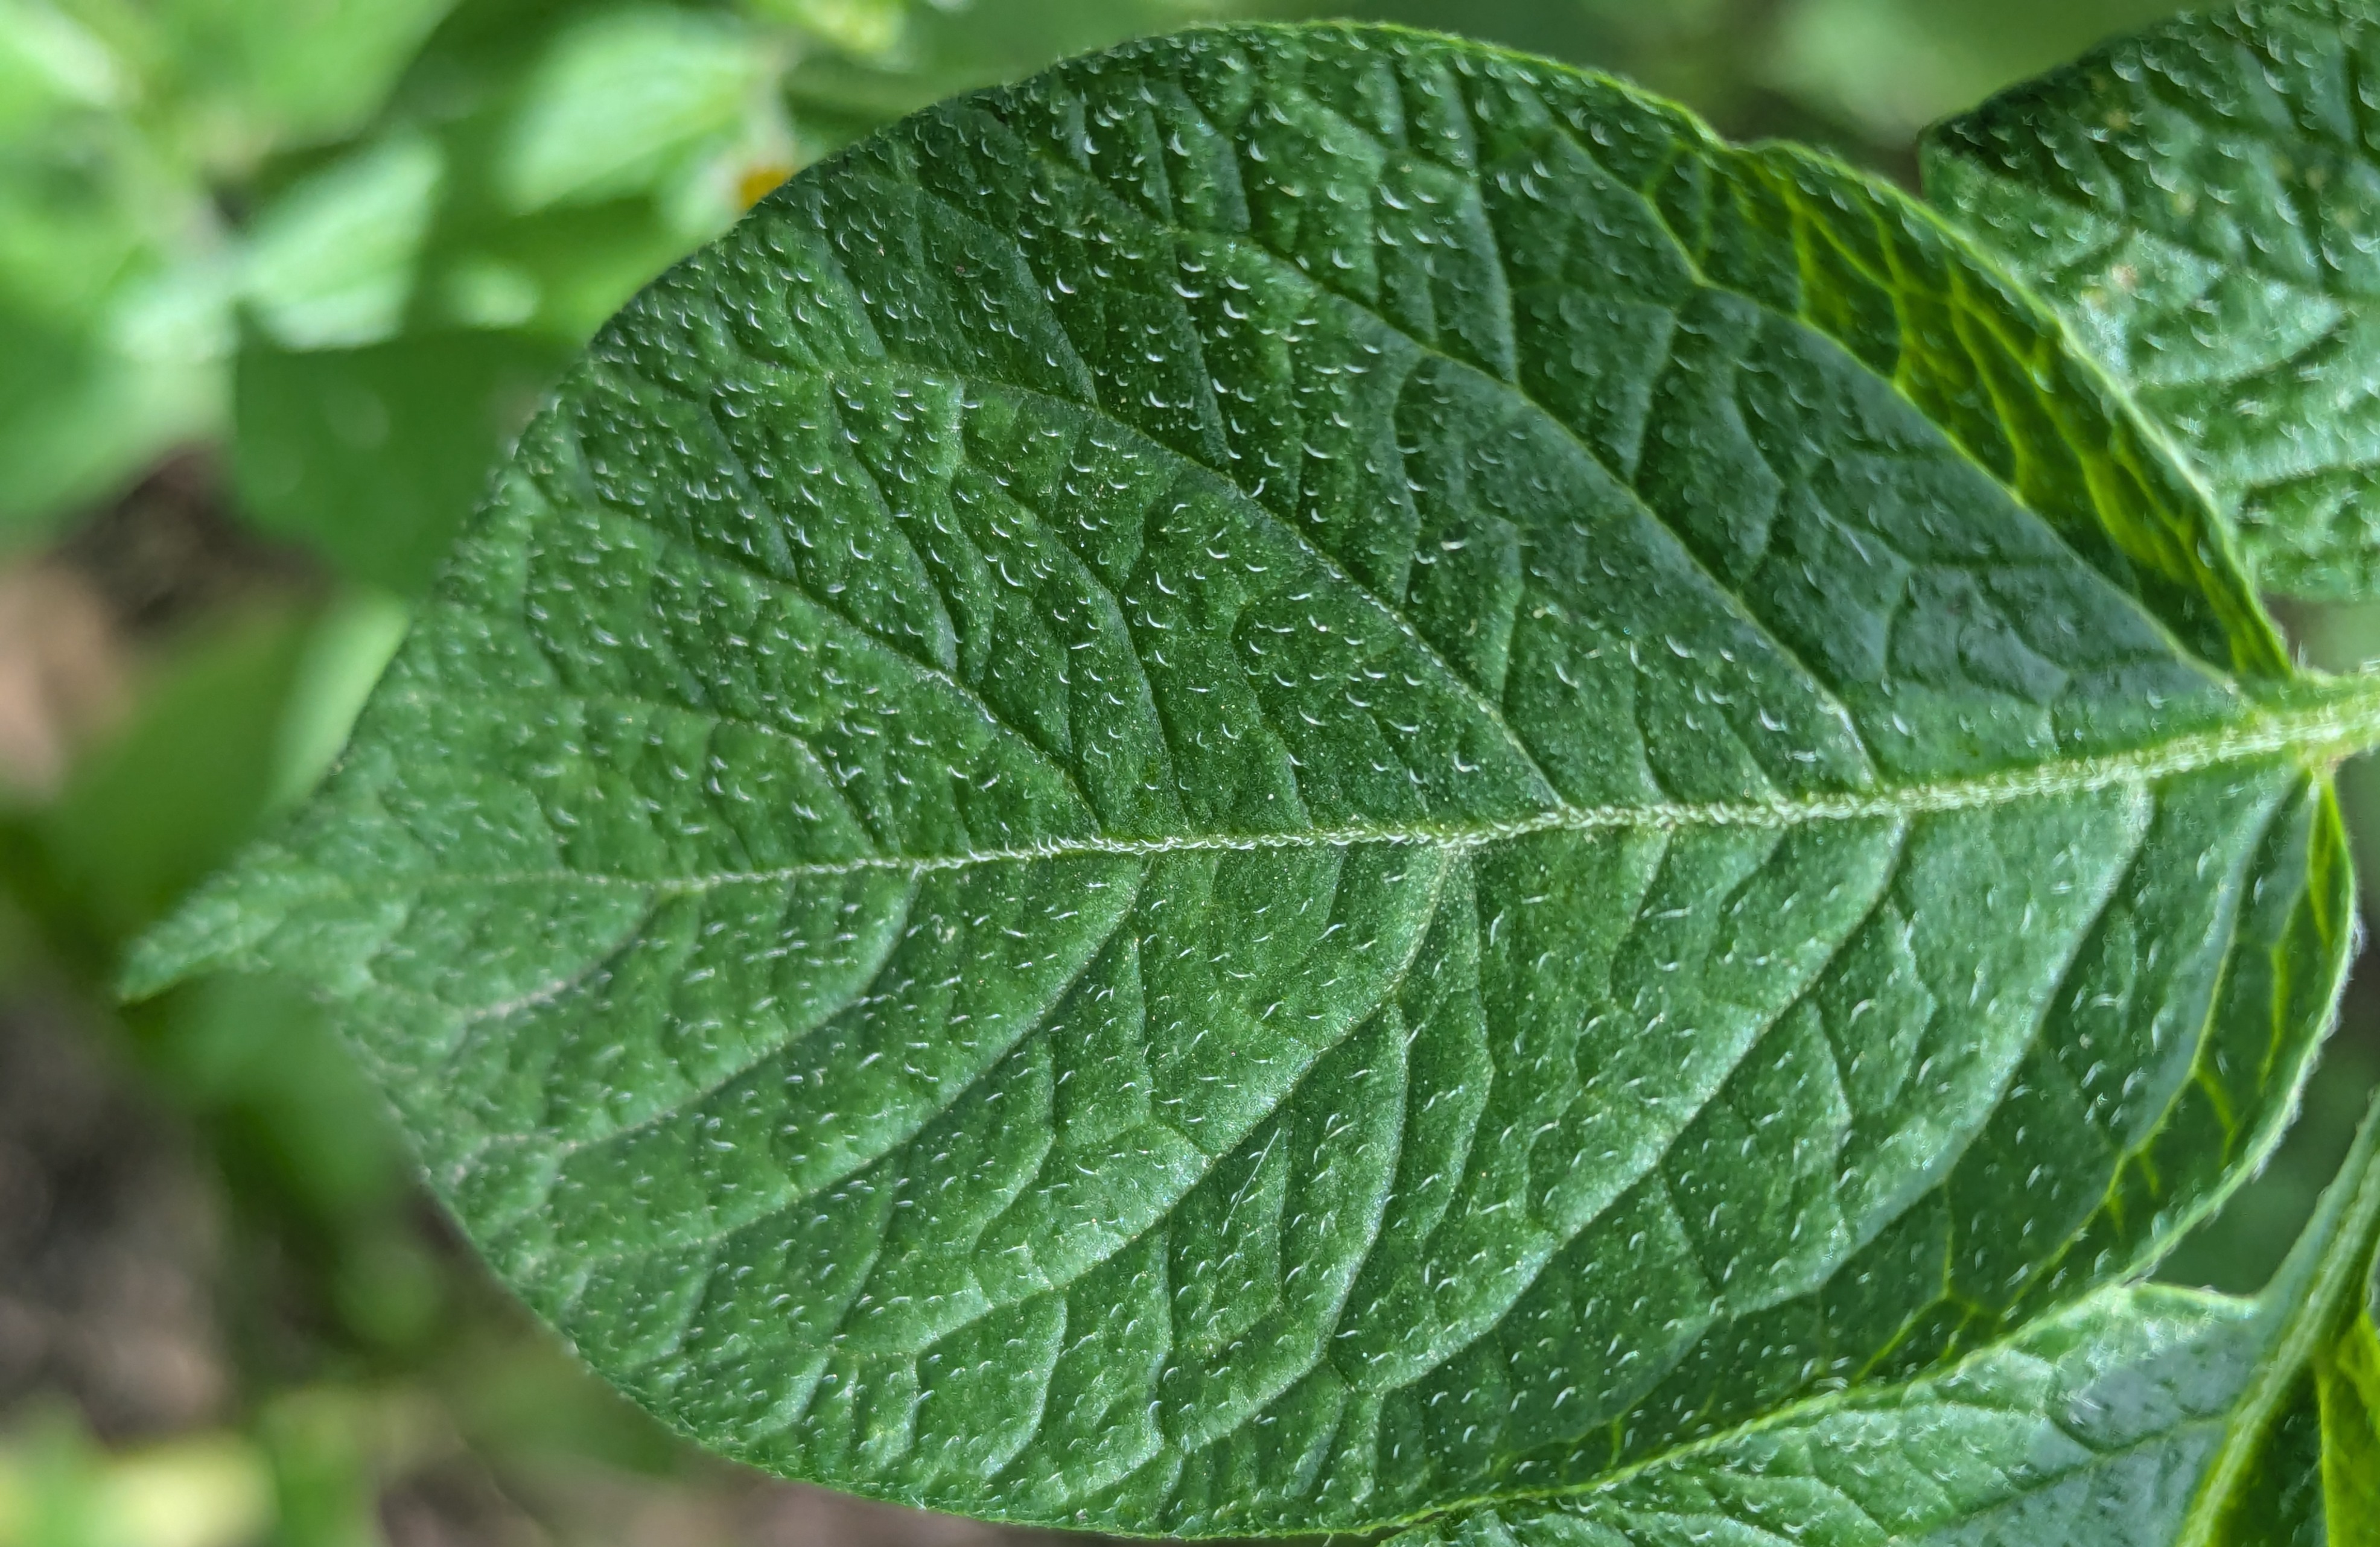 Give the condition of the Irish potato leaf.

healthy
